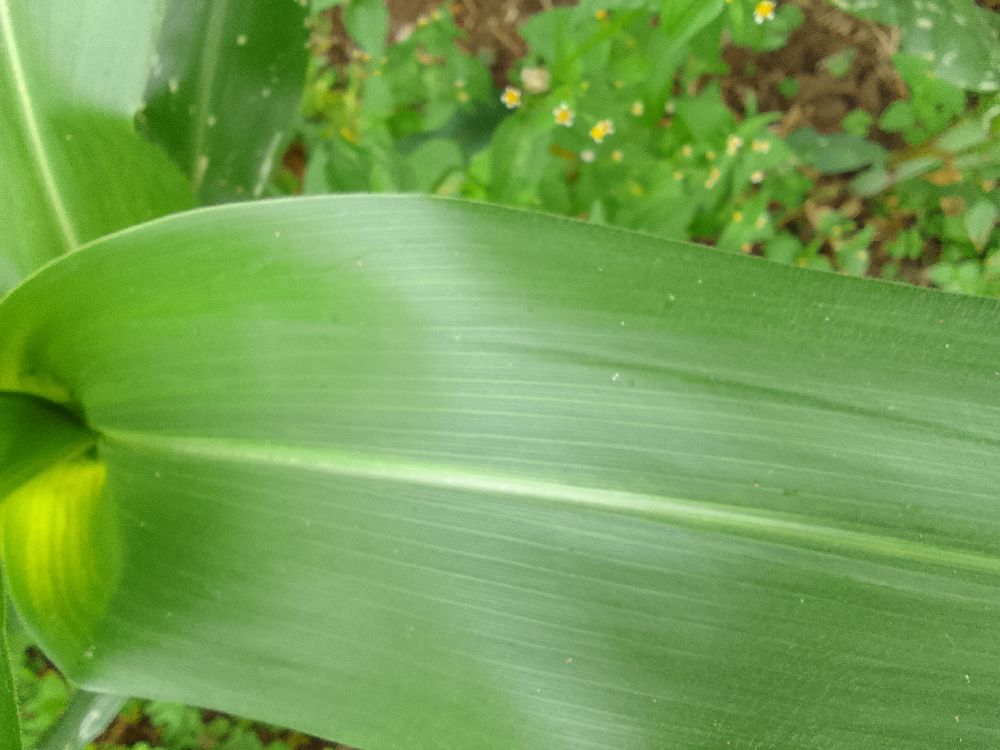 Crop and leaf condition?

maize, healthy
